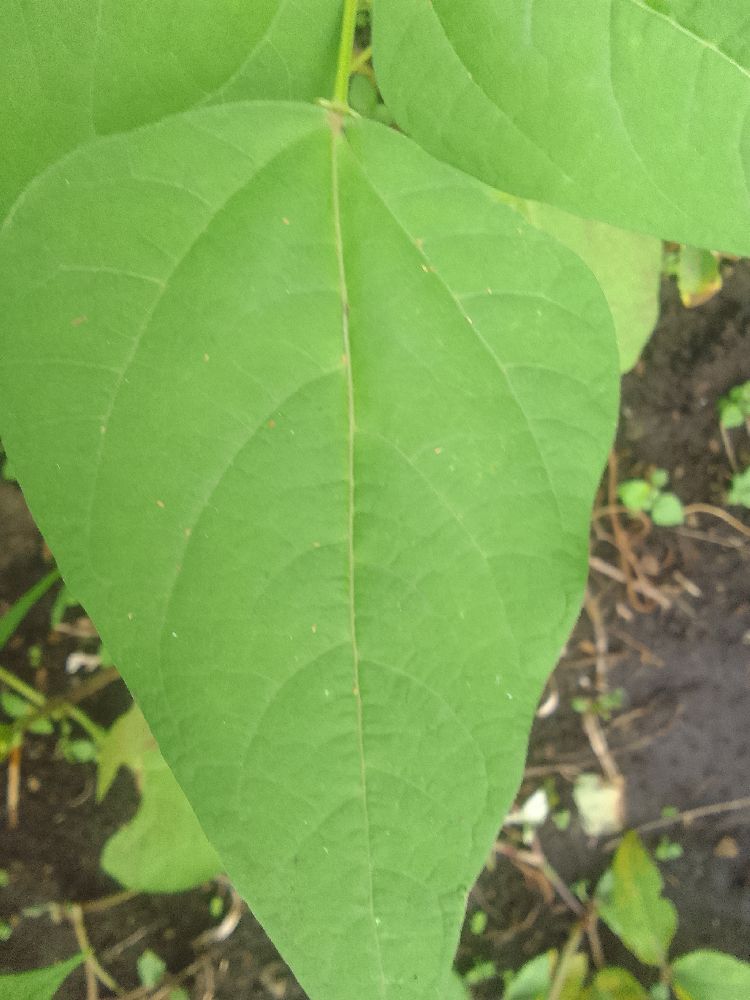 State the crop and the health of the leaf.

common bean, healthy
